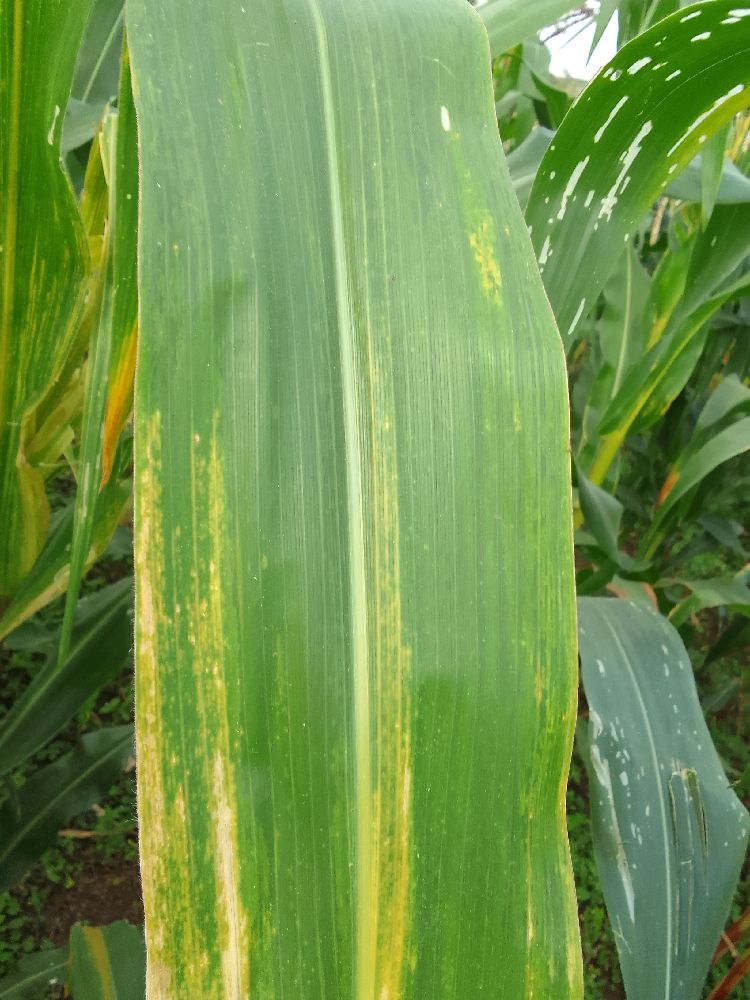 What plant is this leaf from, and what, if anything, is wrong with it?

maize, maize lethal necrosis
